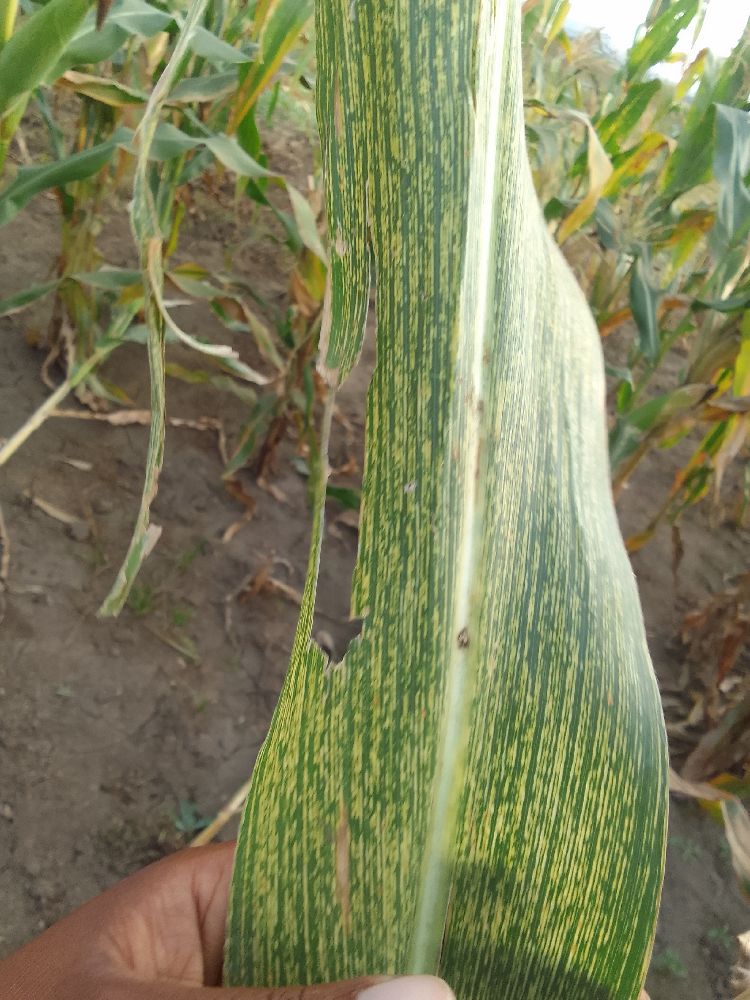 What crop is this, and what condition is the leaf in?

maize, maize streak virus
